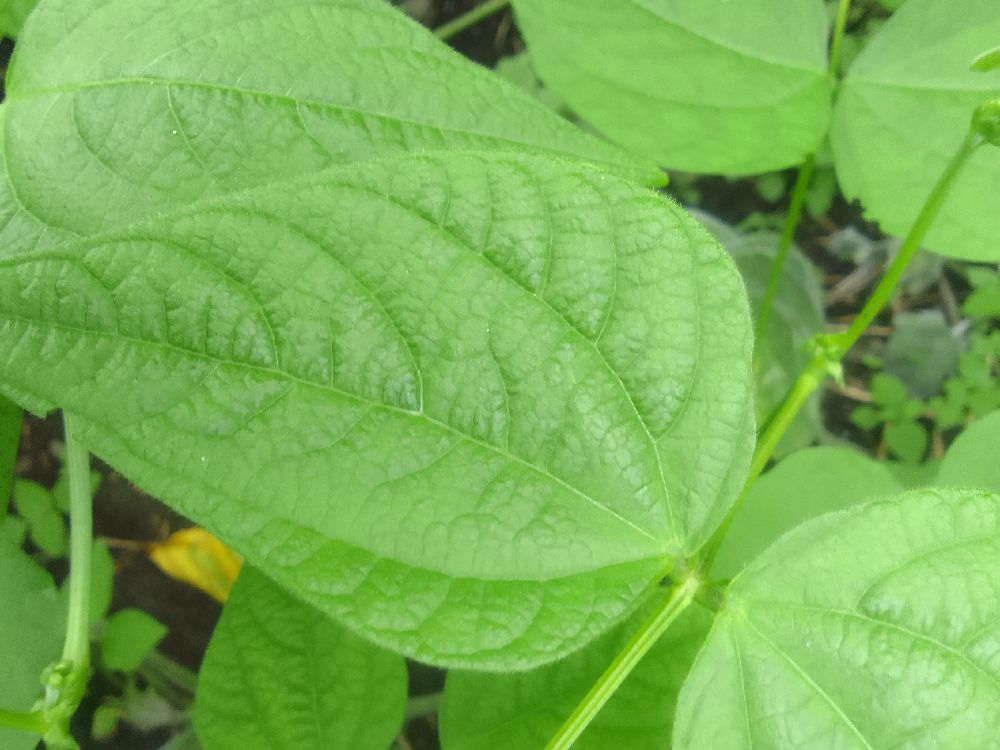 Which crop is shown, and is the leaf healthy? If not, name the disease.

common bean, healthy
